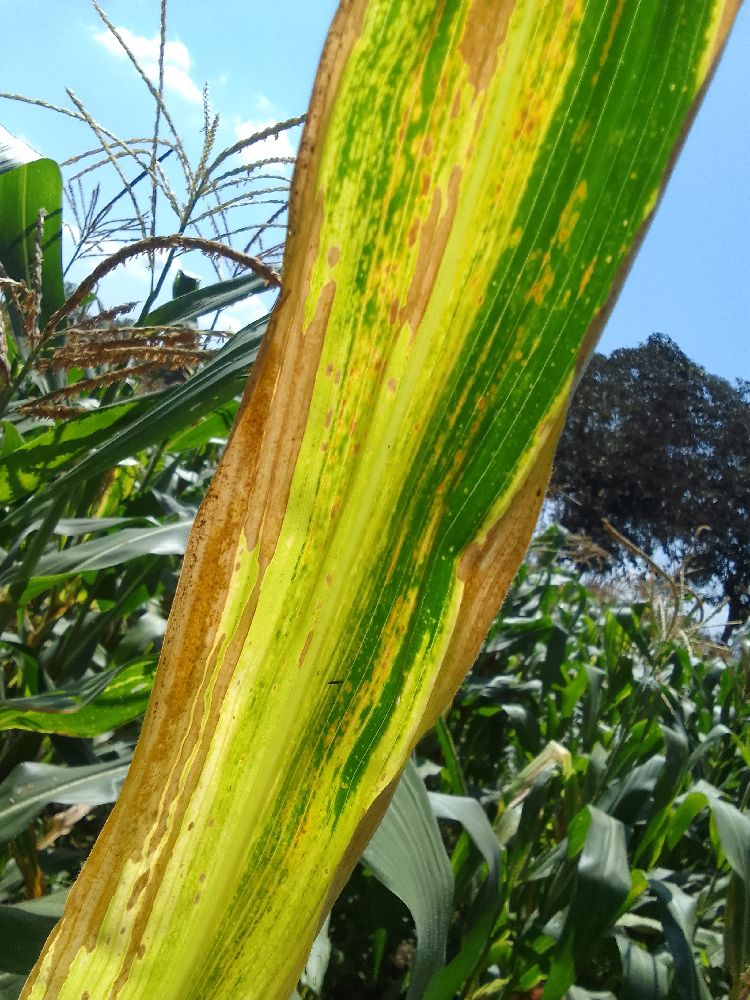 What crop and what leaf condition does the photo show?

maize, maize lethal necrosis
